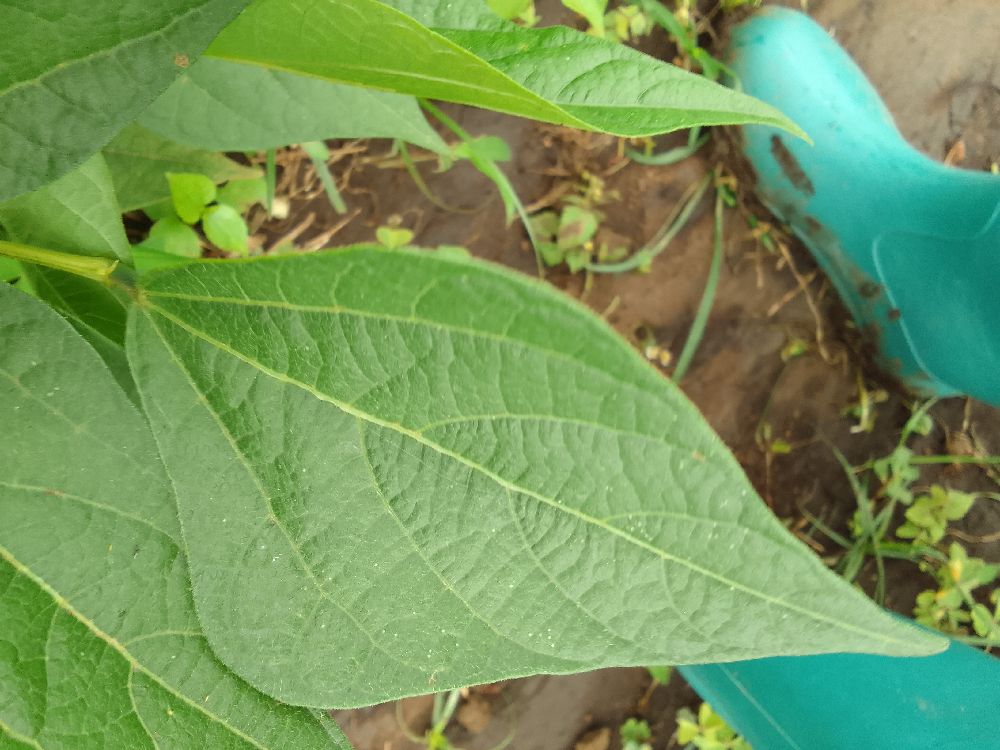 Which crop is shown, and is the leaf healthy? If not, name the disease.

common bean, healthy
